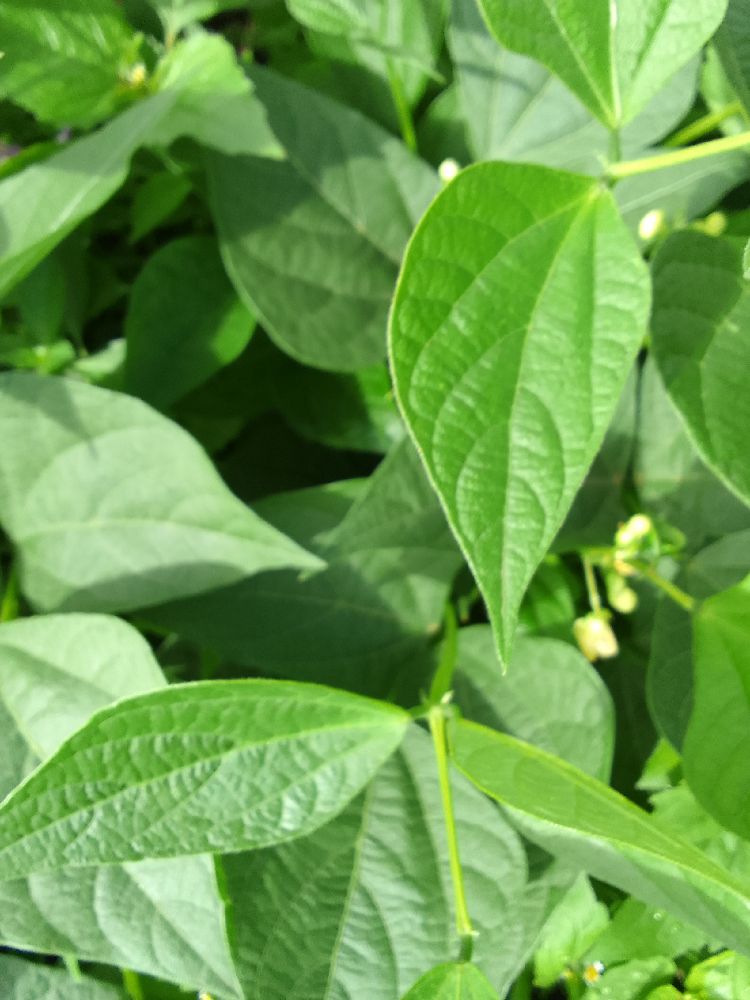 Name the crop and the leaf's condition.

common bean, healthy
